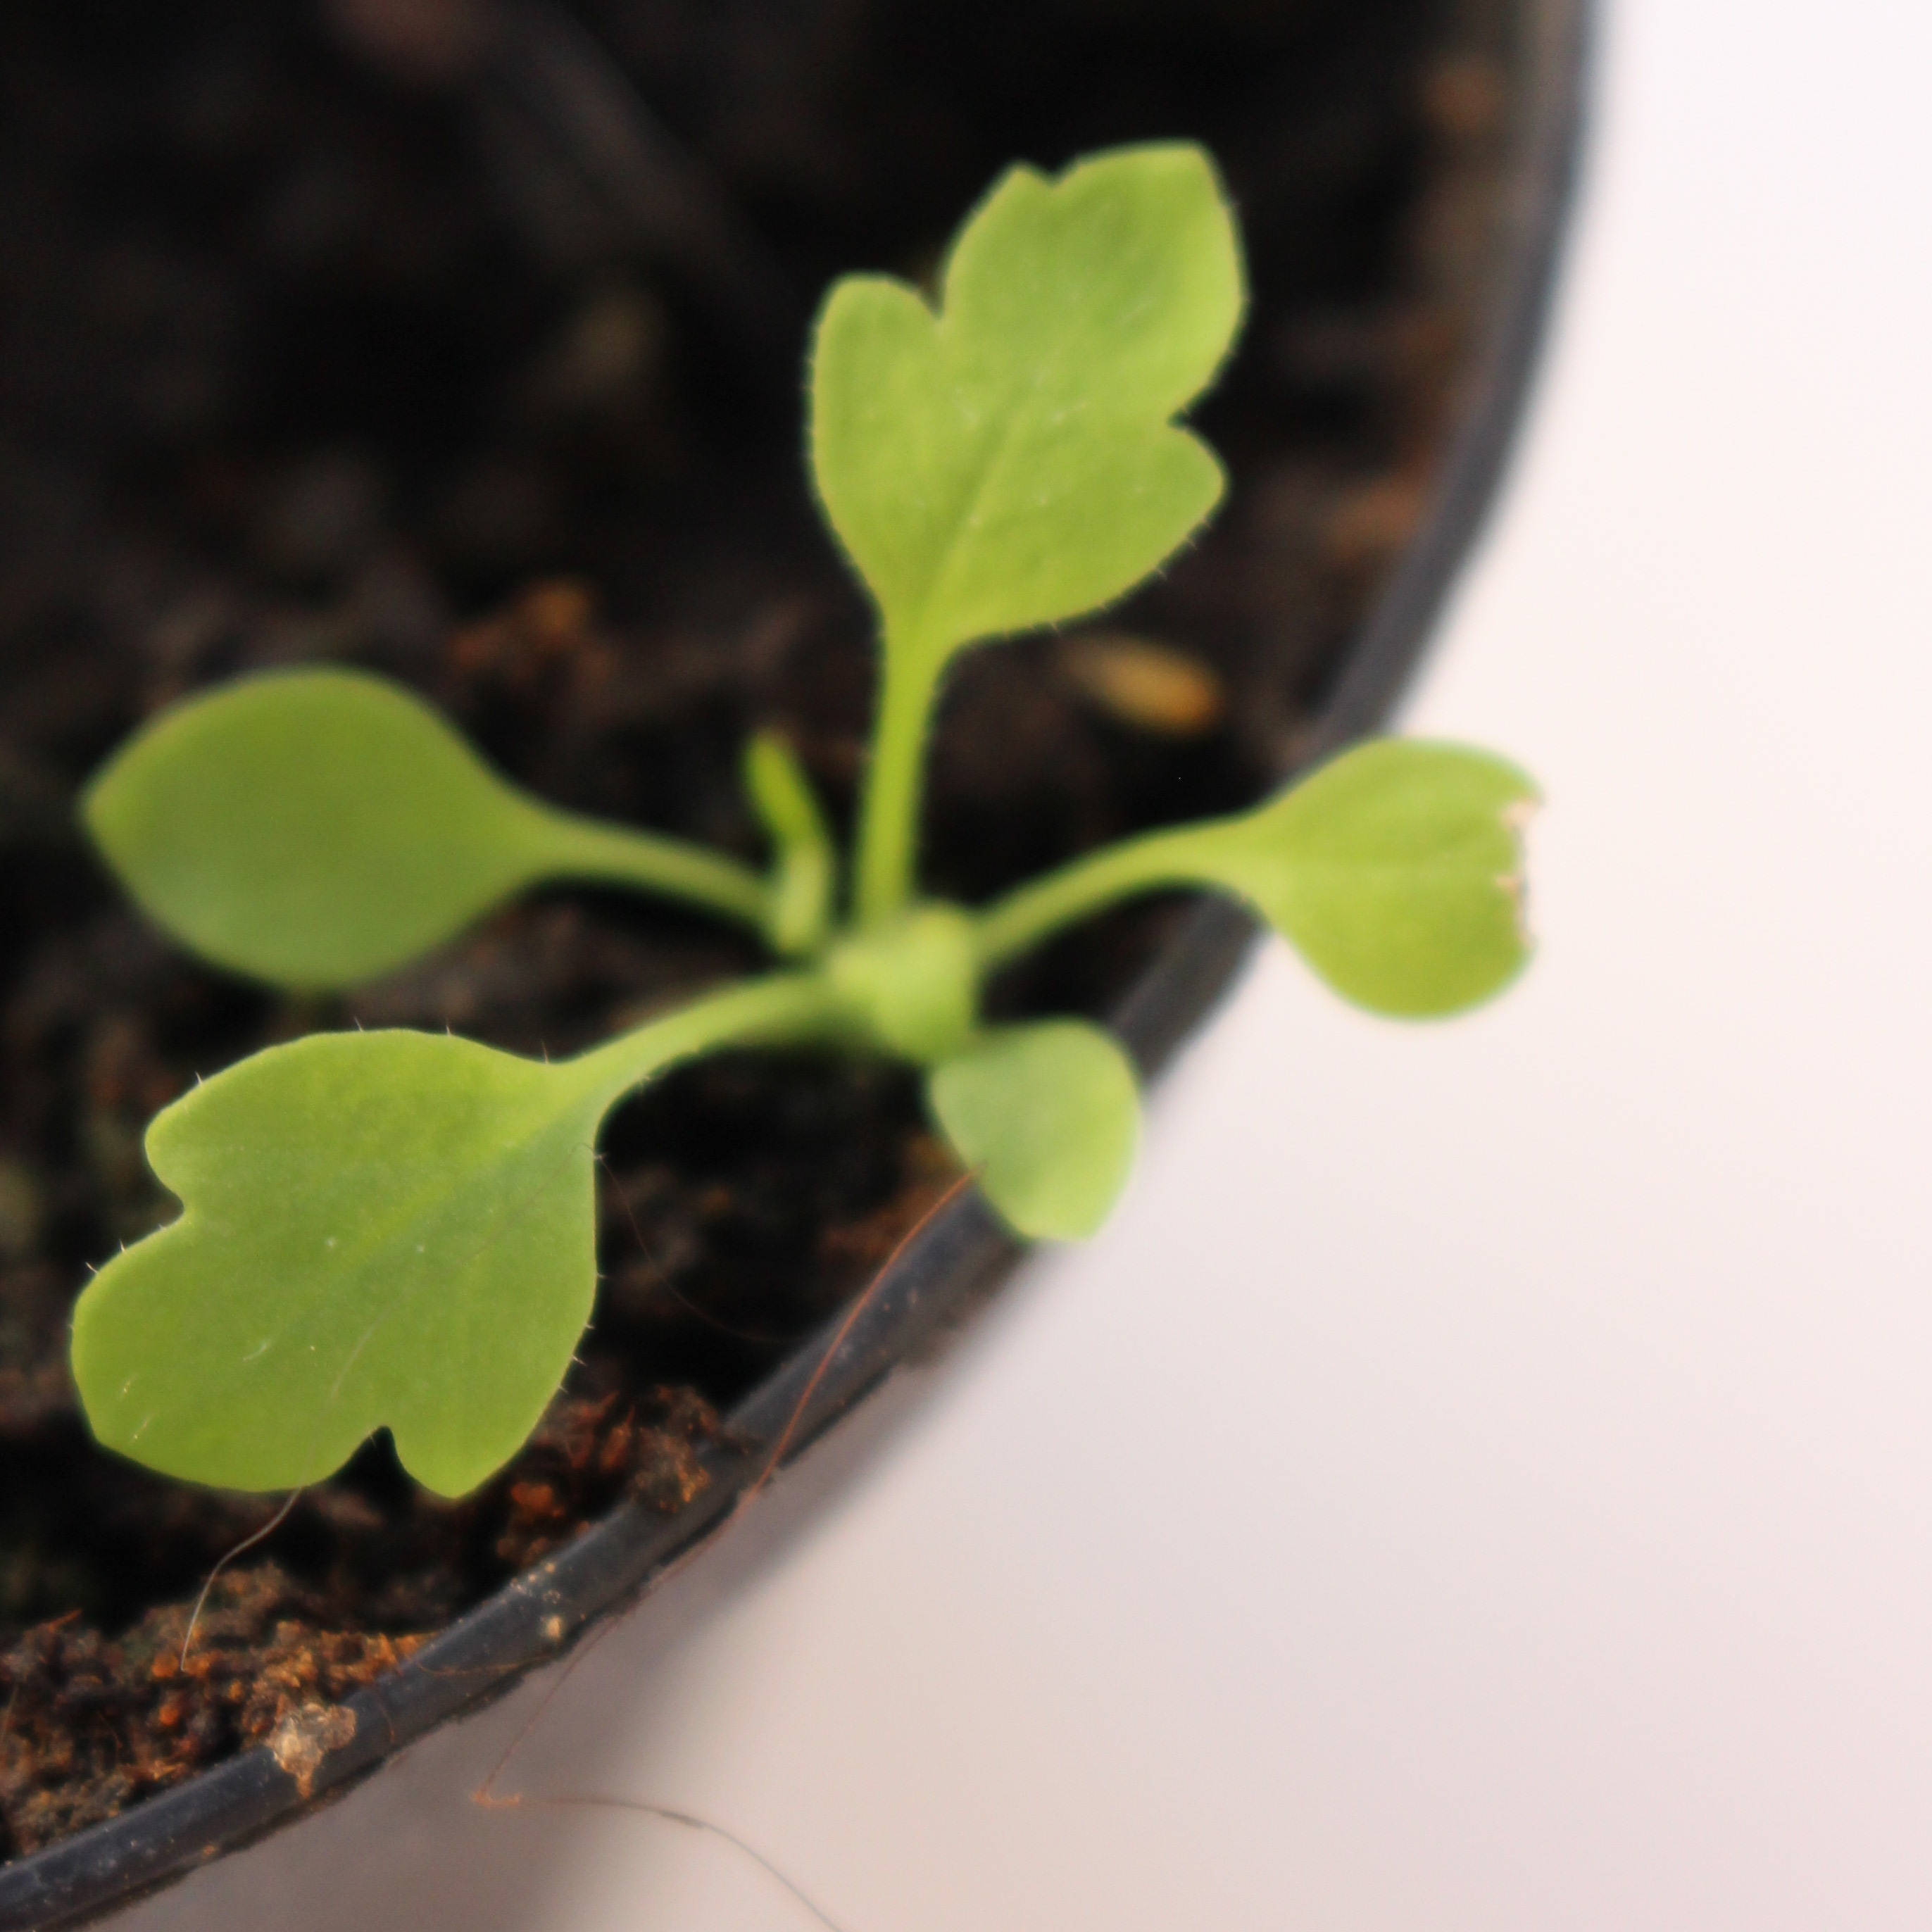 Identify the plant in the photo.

Papaver rhoeas
